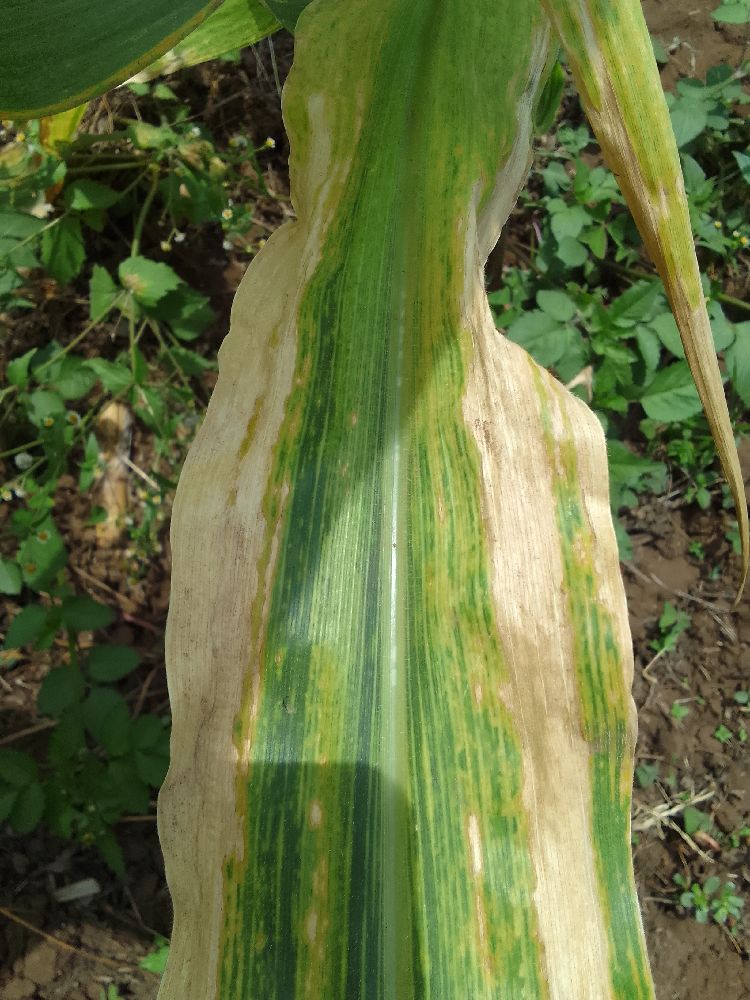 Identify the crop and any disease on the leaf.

maize, maize lethal necrosis
